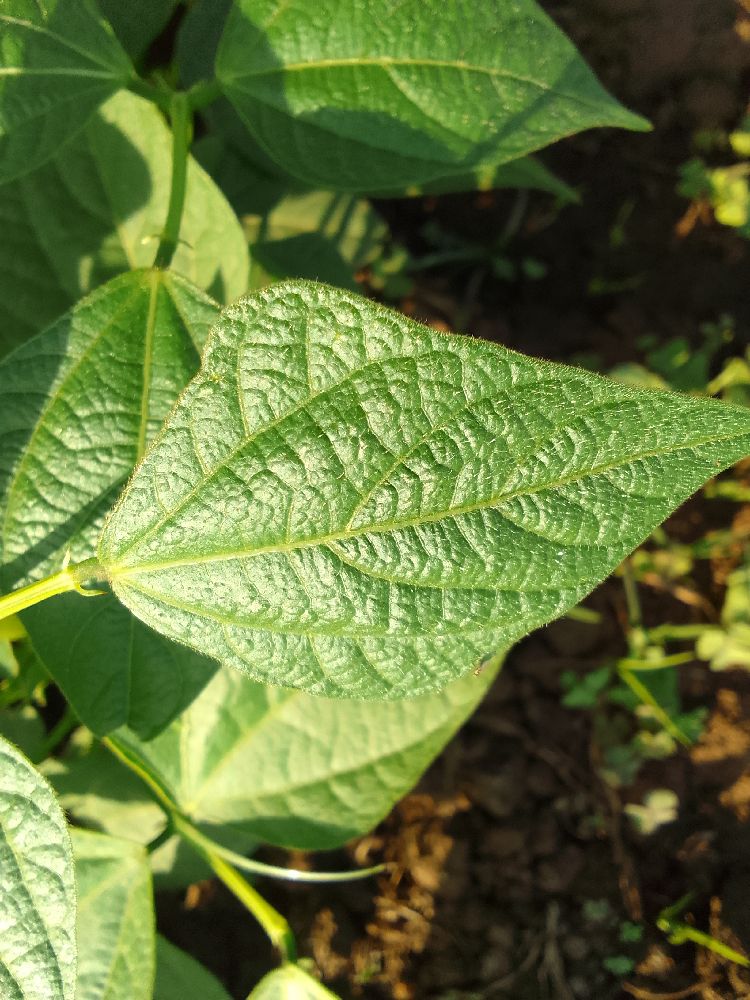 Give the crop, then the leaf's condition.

common bean, healthy
